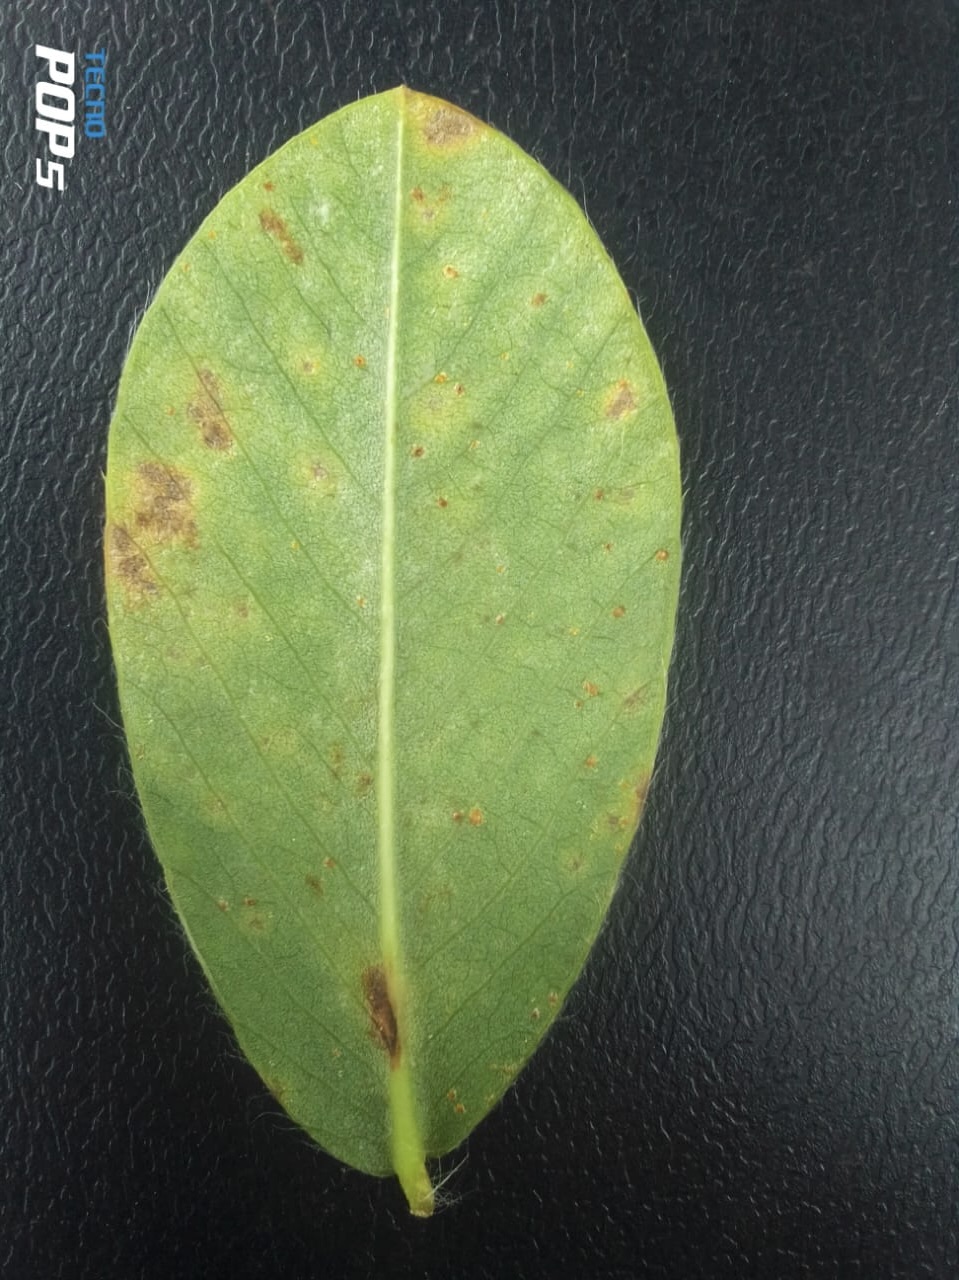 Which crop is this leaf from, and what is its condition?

peanut, passalora arachidicola
